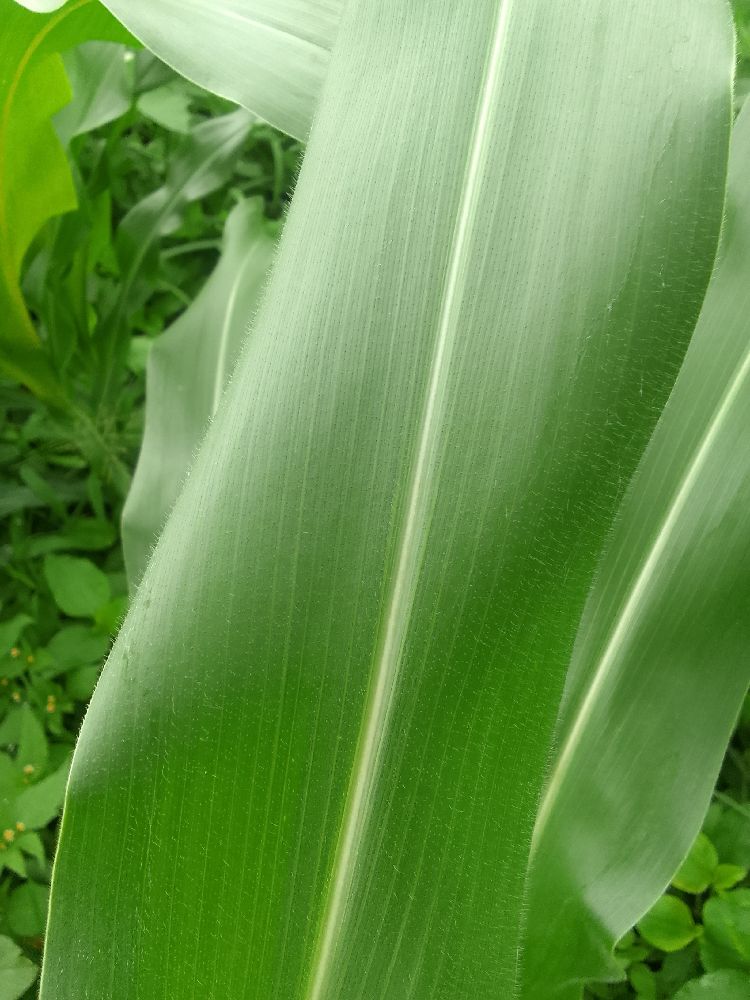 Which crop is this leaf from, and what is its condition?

maize, healthy
